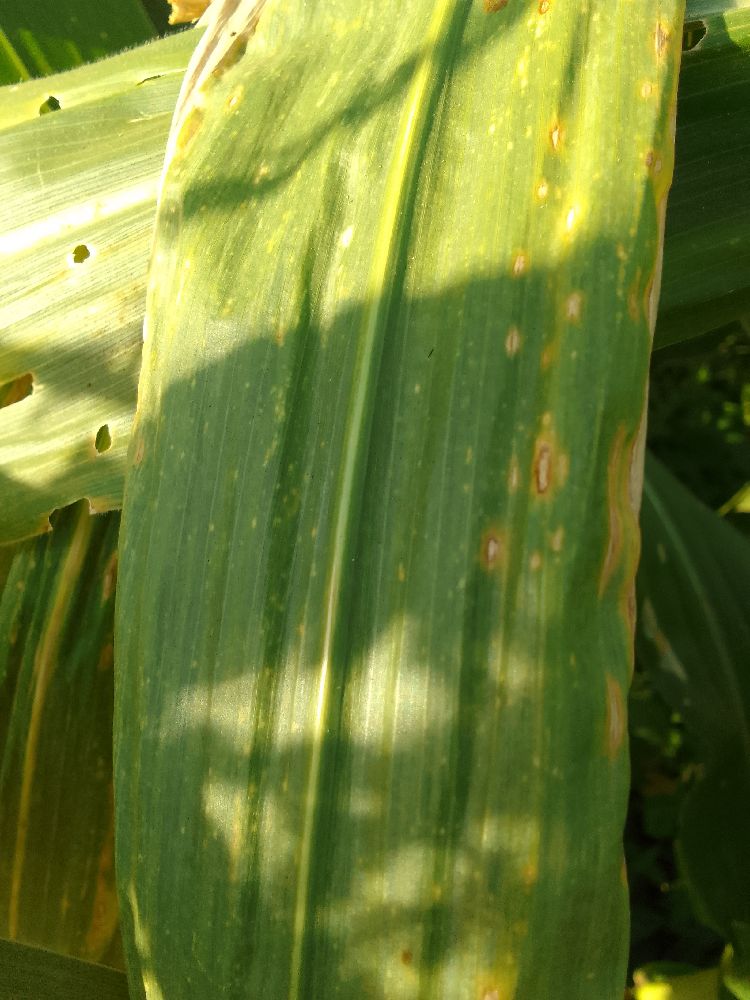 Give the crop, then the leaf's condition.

maize, maize lethal necrosis
